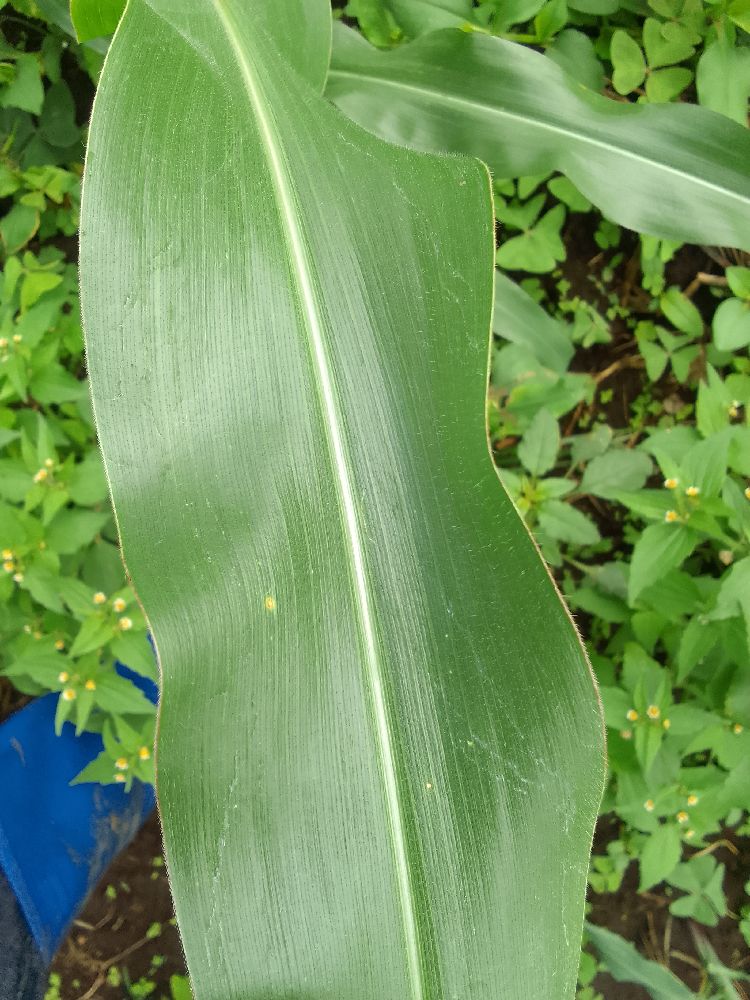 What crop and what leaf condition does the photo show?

maize, healthy
